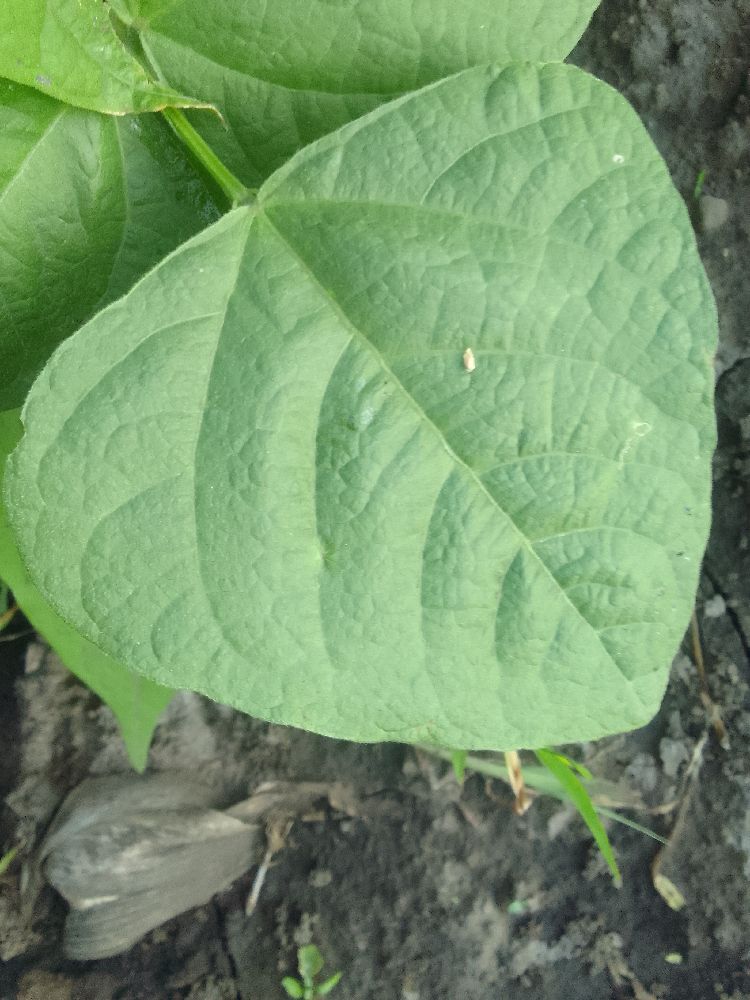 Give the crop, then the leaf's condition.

common bean, healthy
